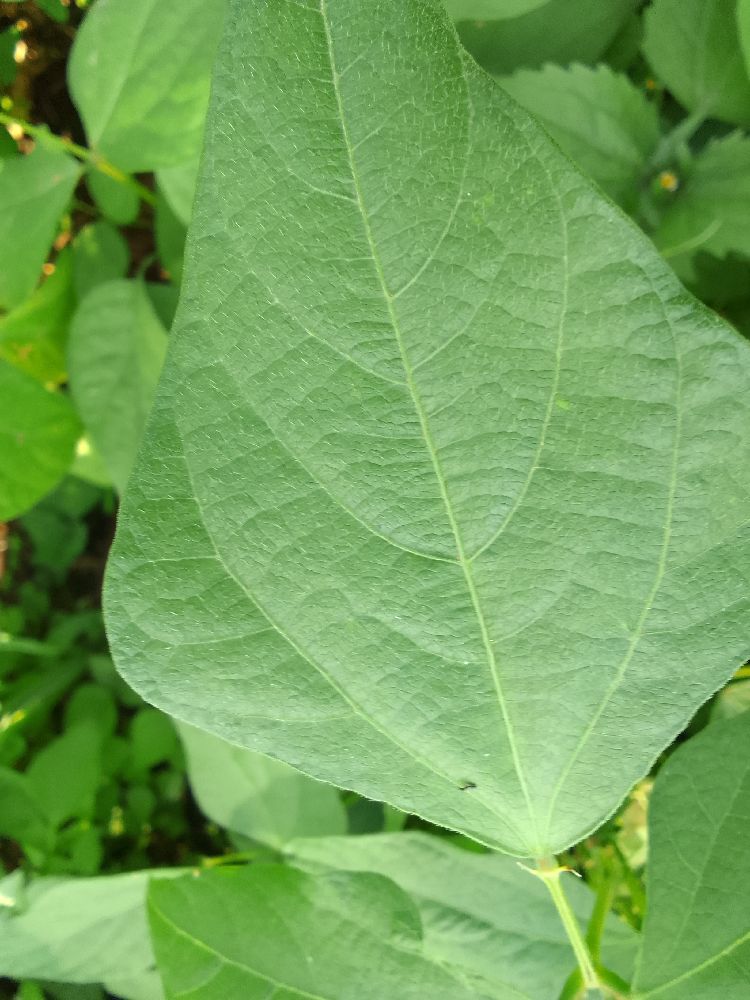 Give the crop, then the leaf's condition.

common bean, healthy
